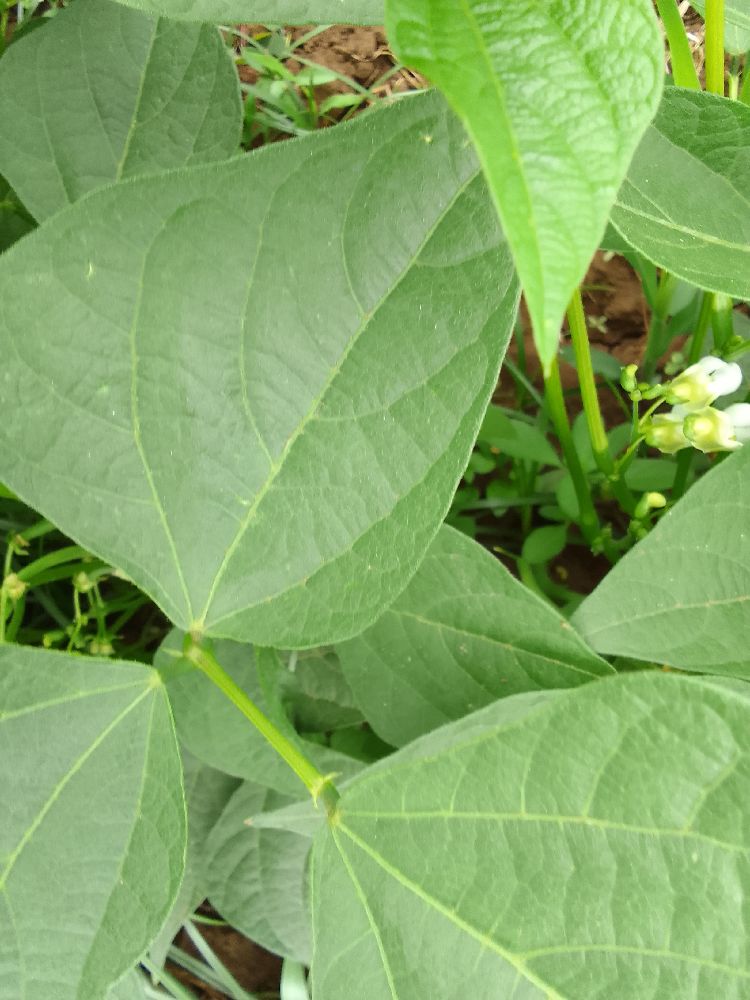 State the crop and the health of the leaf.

common bean, healthy
